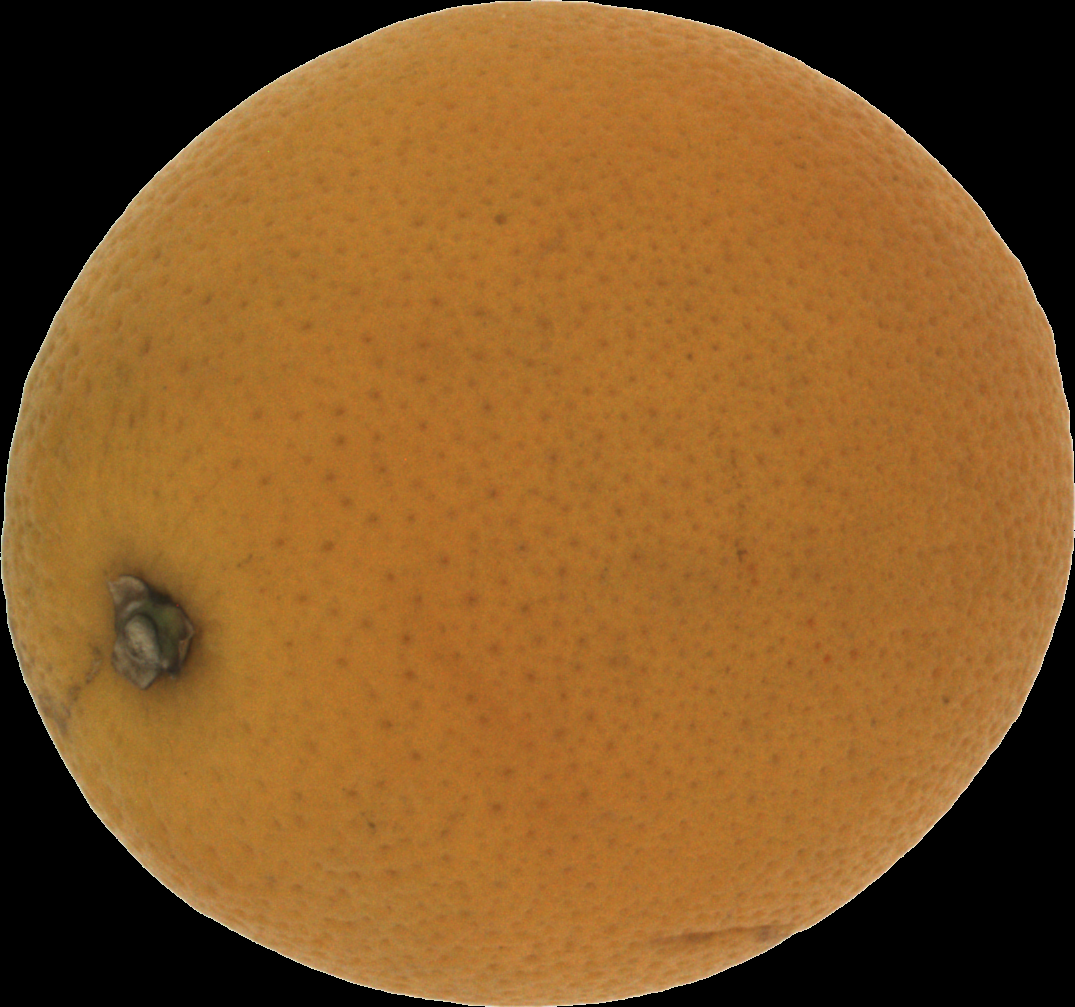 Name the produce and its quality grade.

orange, bad
